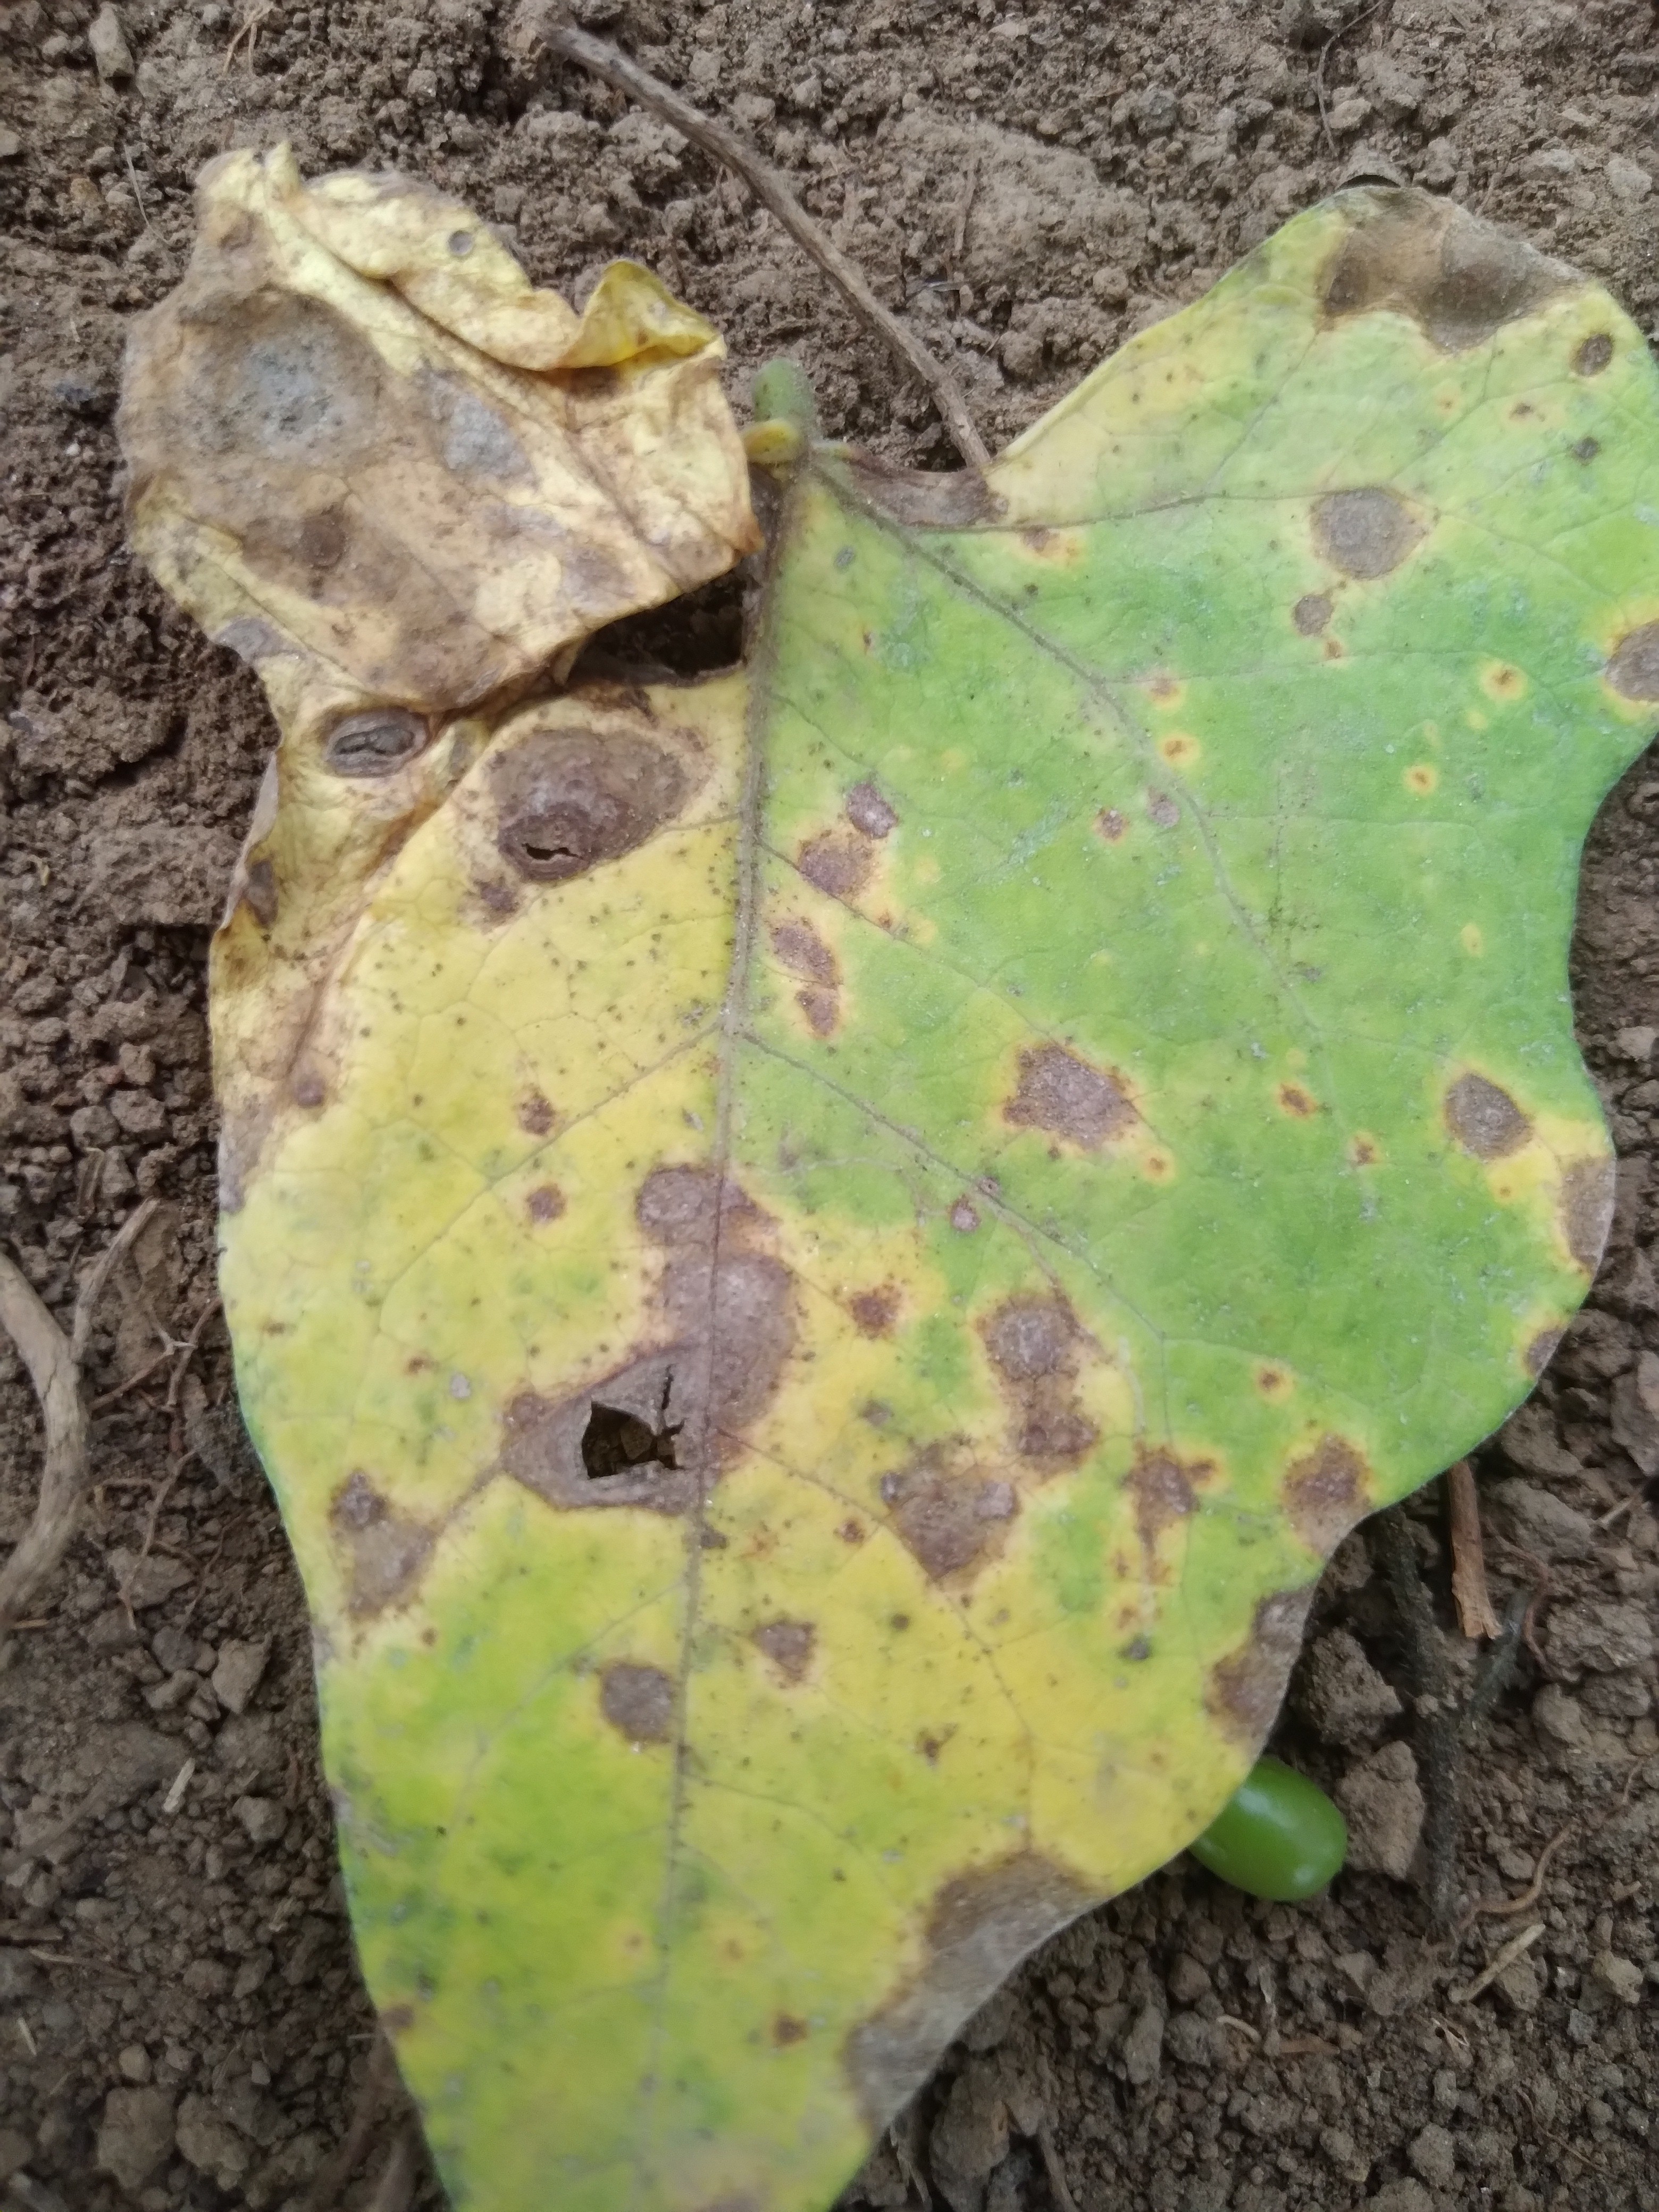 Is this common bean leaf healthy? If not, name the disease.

rust
